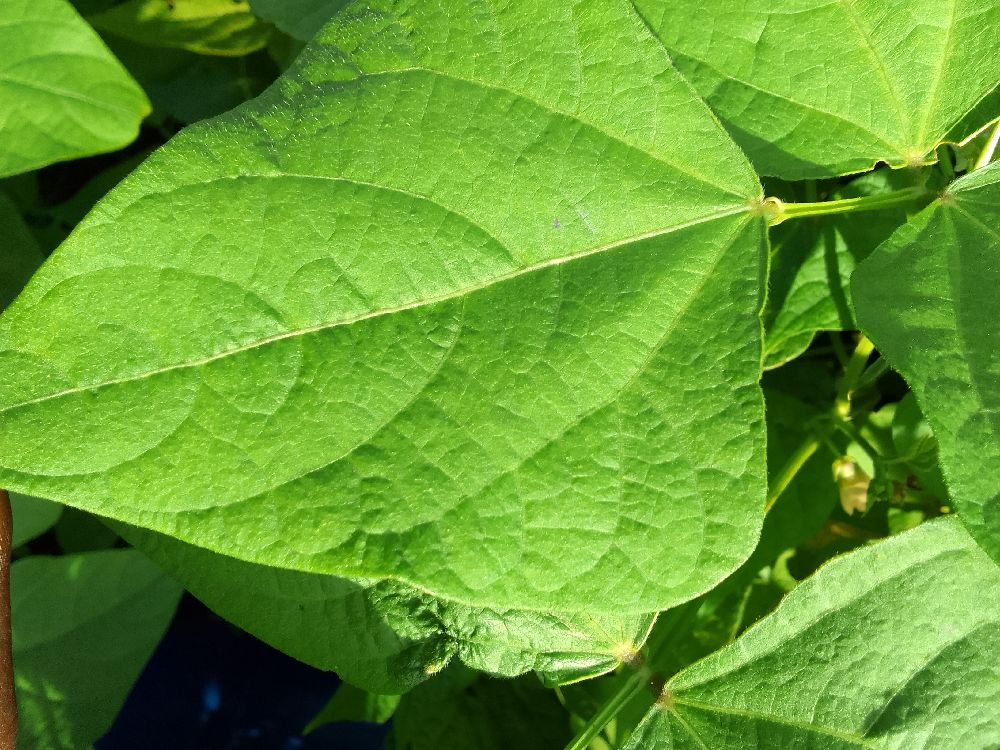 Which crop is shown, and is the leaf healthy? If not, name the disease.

common bean, healthy
